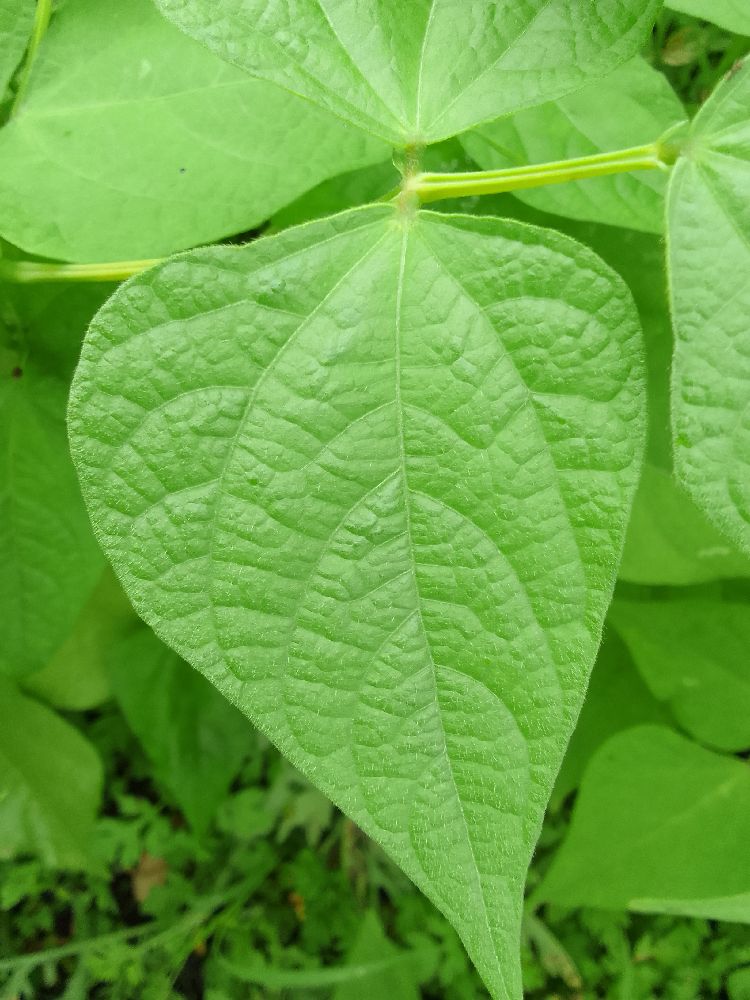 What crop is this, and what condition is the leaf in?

common bean, healthy
